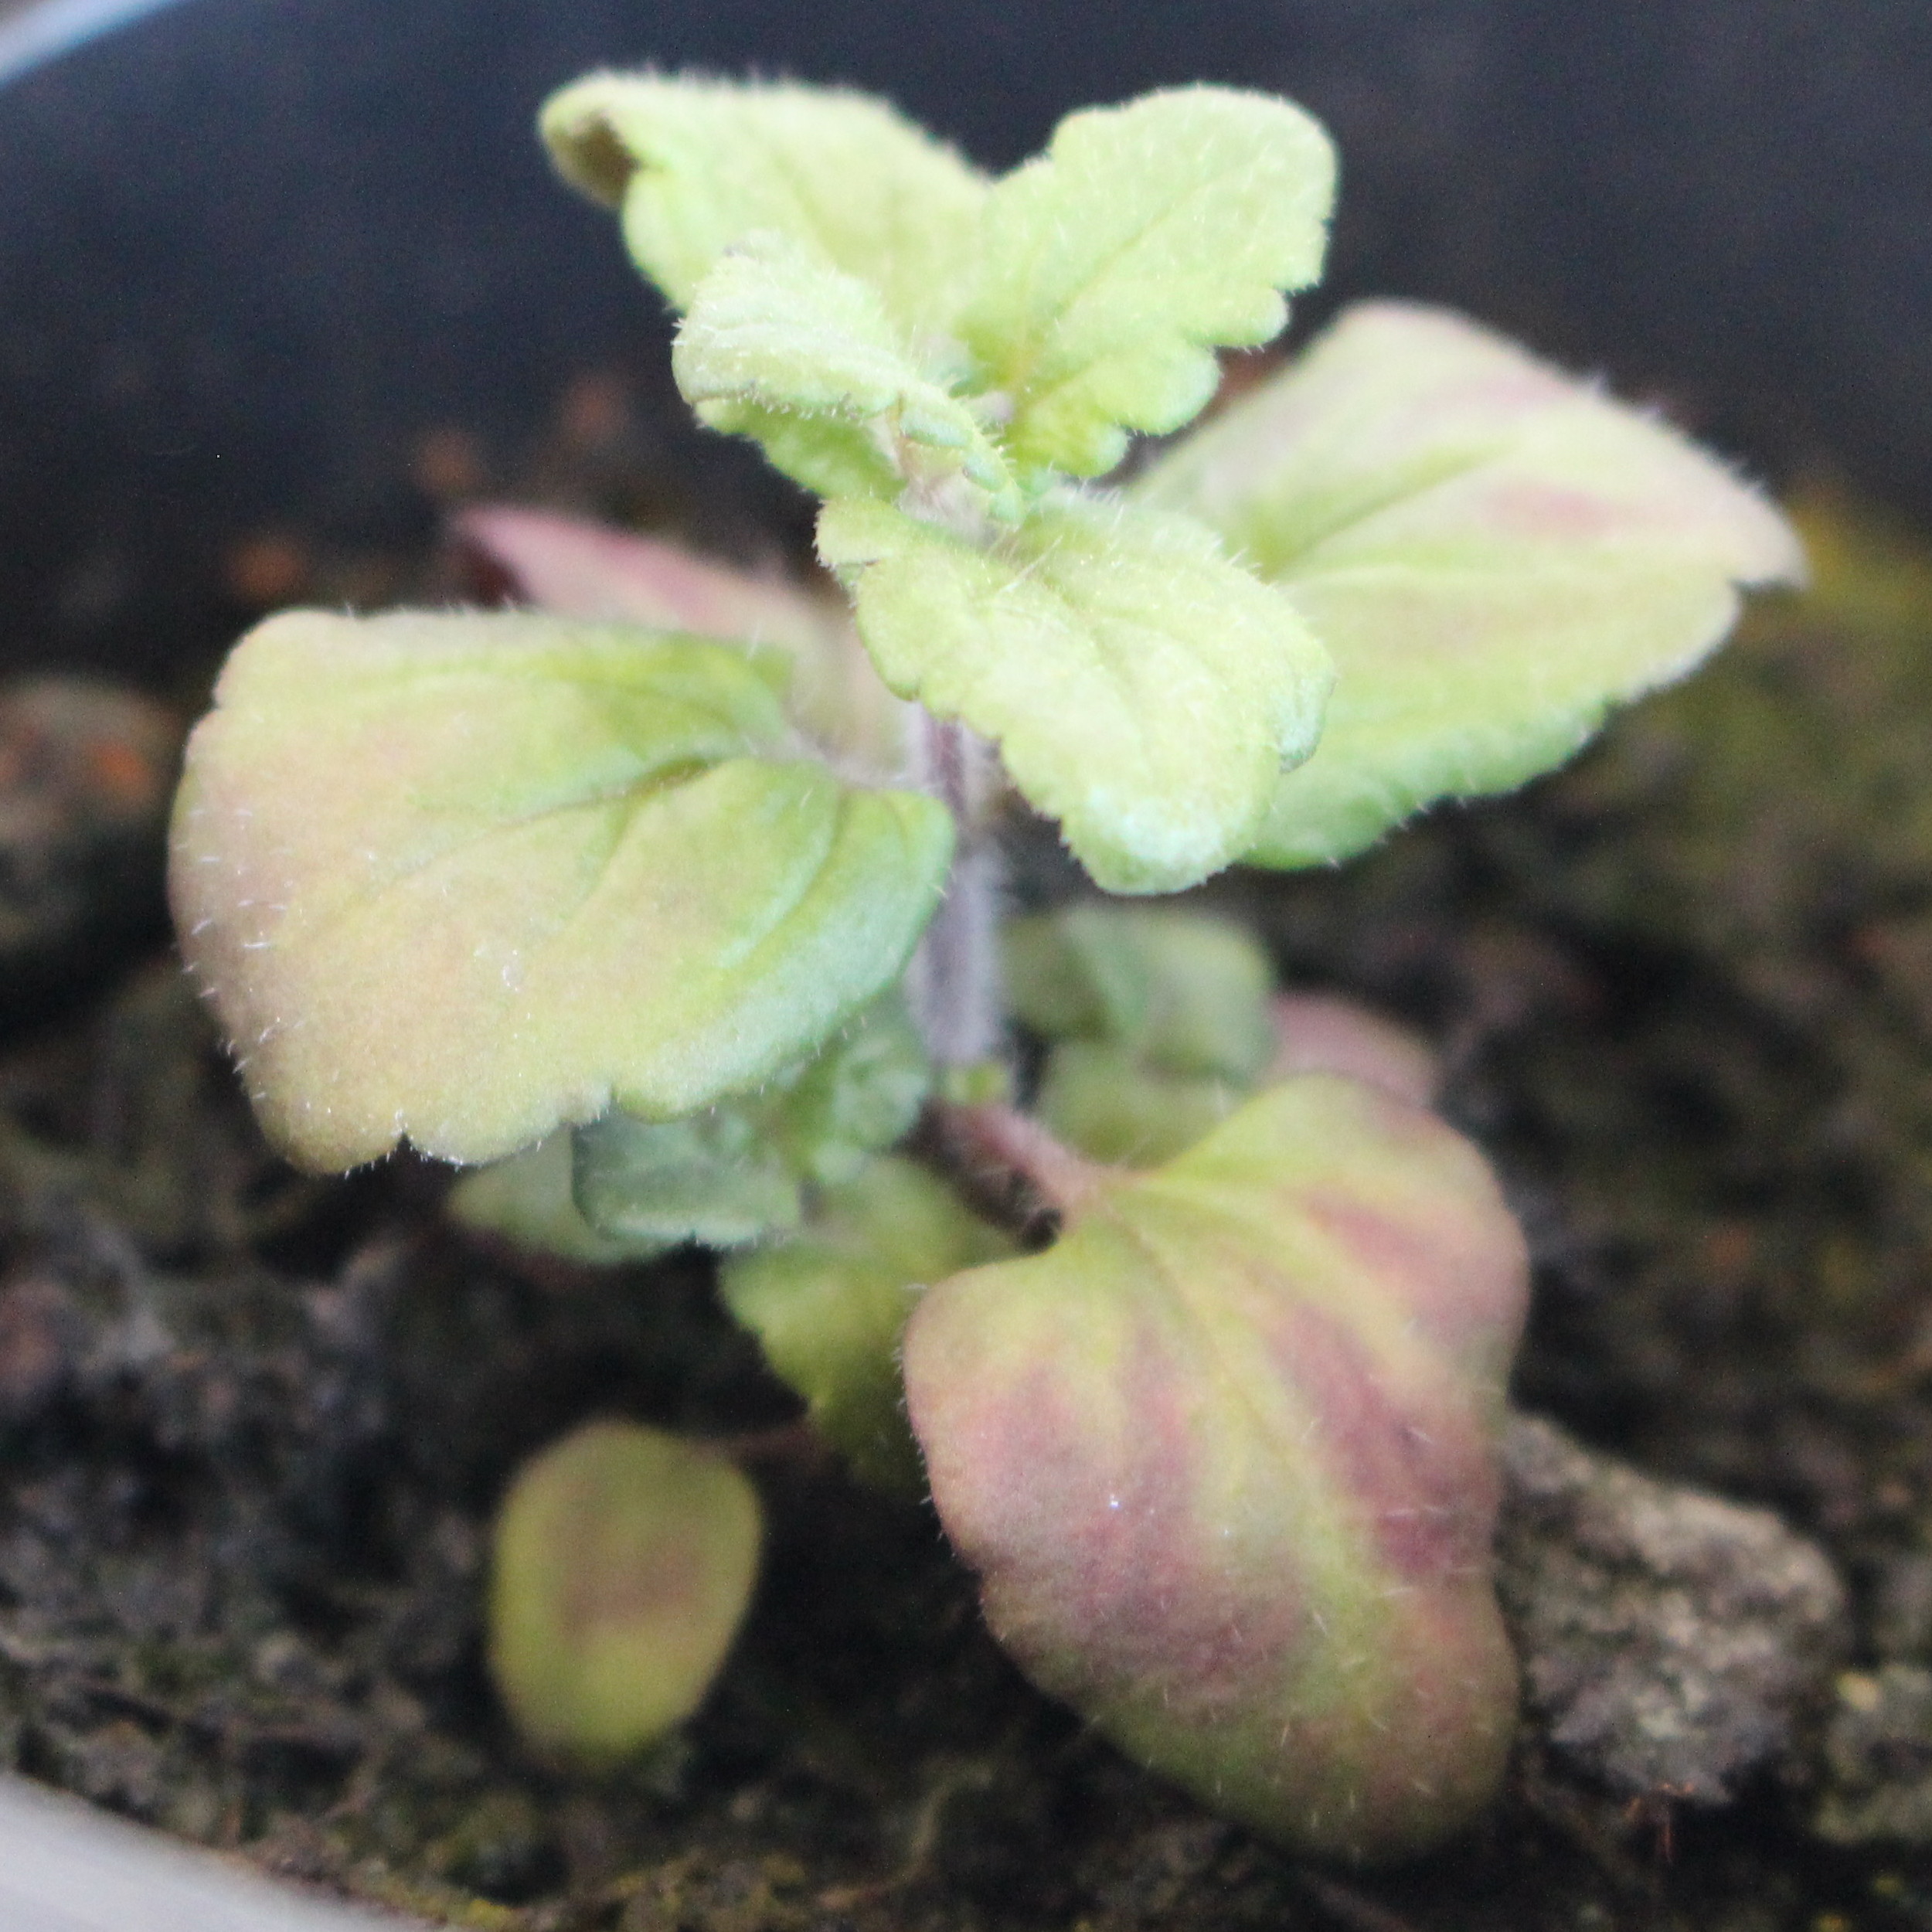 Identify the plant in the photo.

Veronica persica
